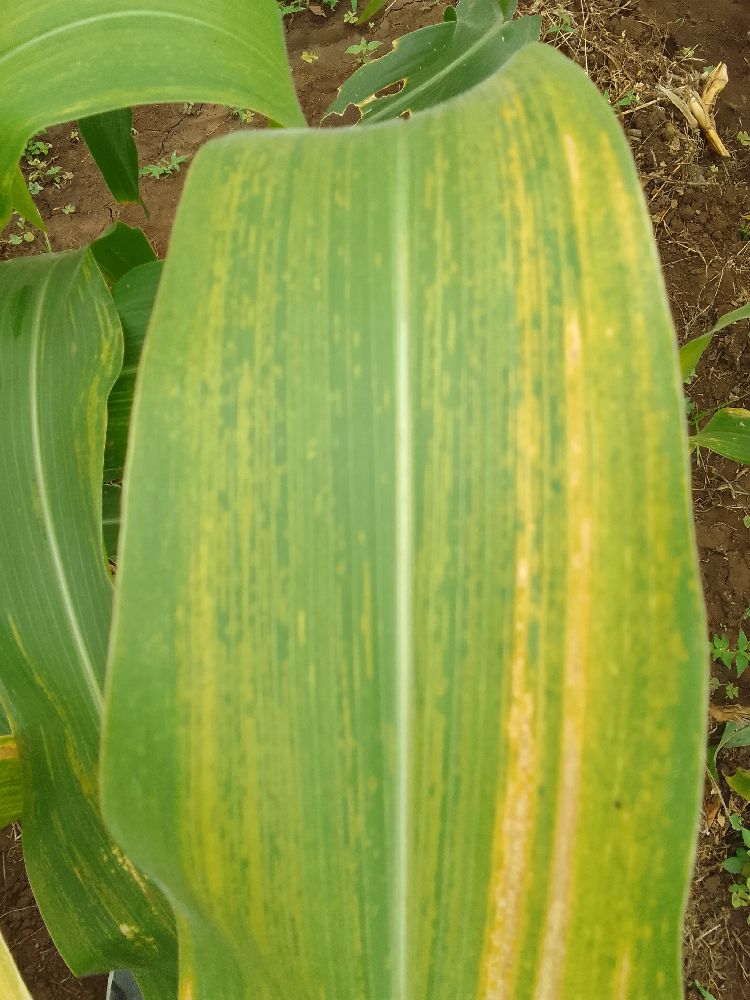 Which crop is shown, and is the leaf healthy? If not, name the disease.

maize, maize lethal necrosis
